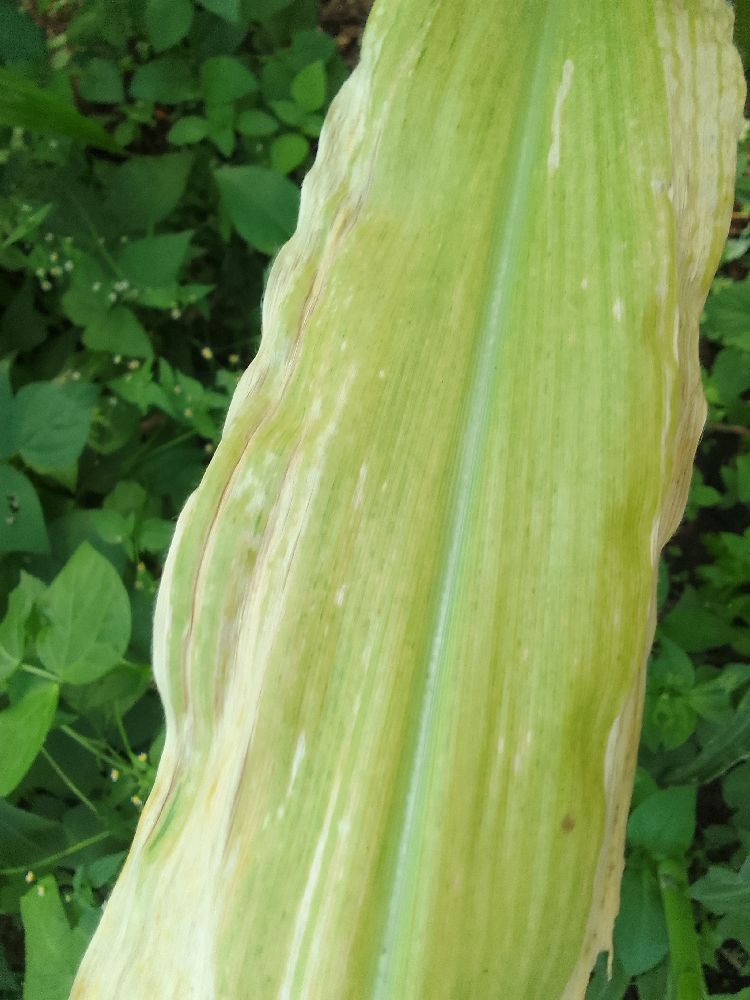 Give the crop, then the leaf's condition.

maize, maize lethal necrosis
